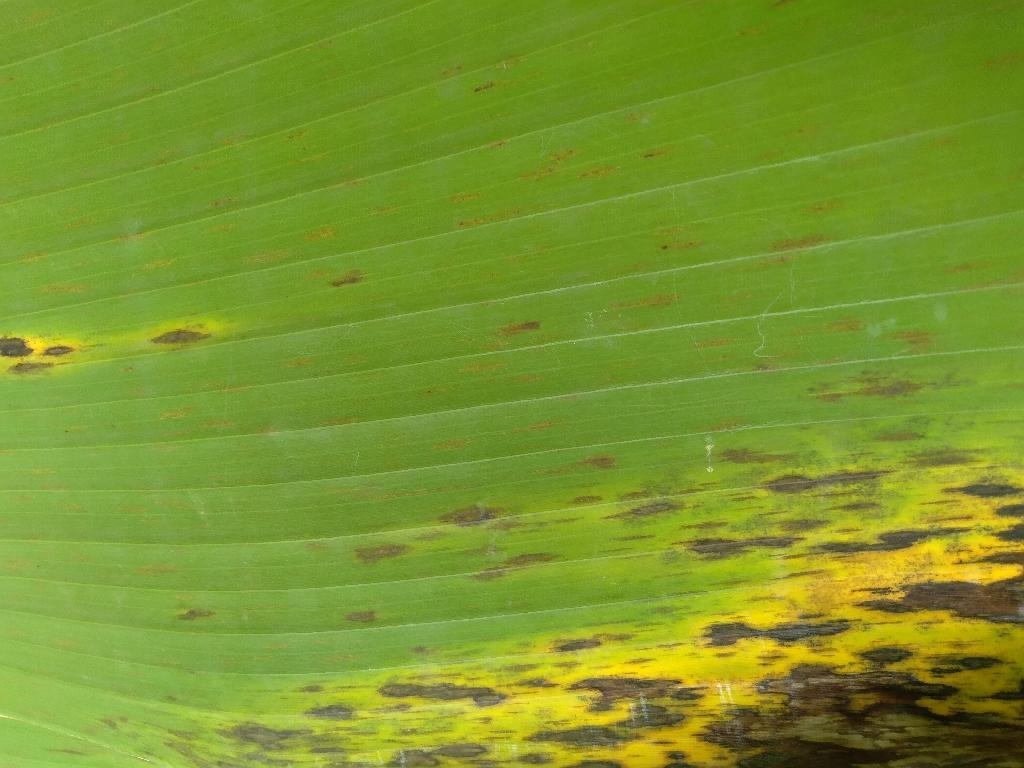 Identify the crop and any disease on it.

banana, black sigatoka
